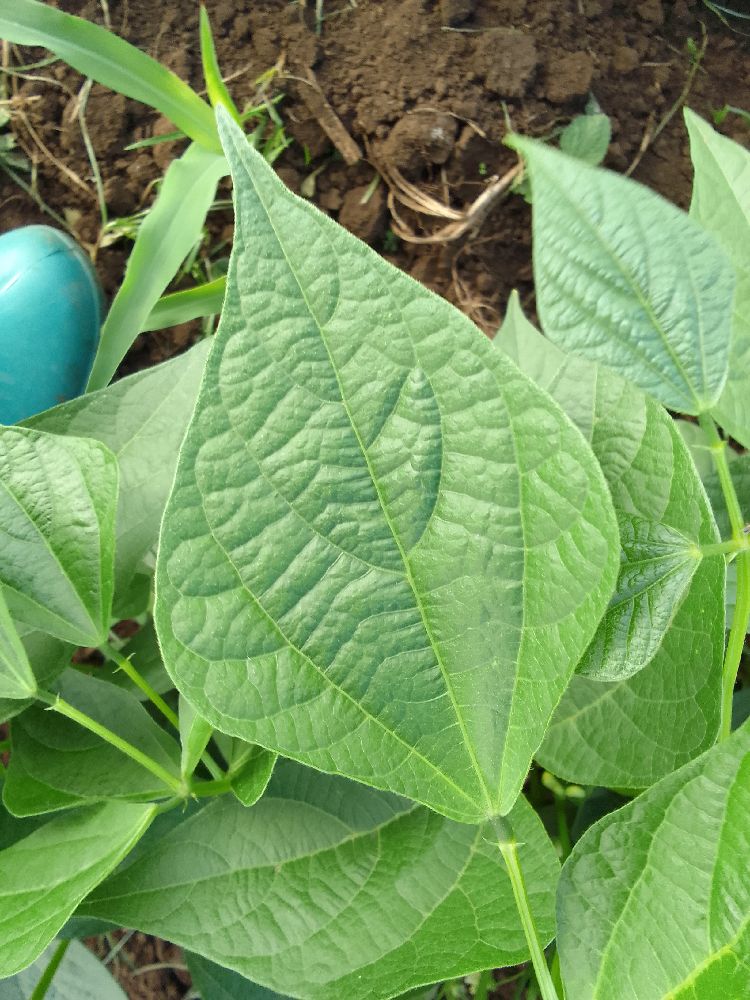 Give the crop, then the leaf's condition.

common bean, healthy
